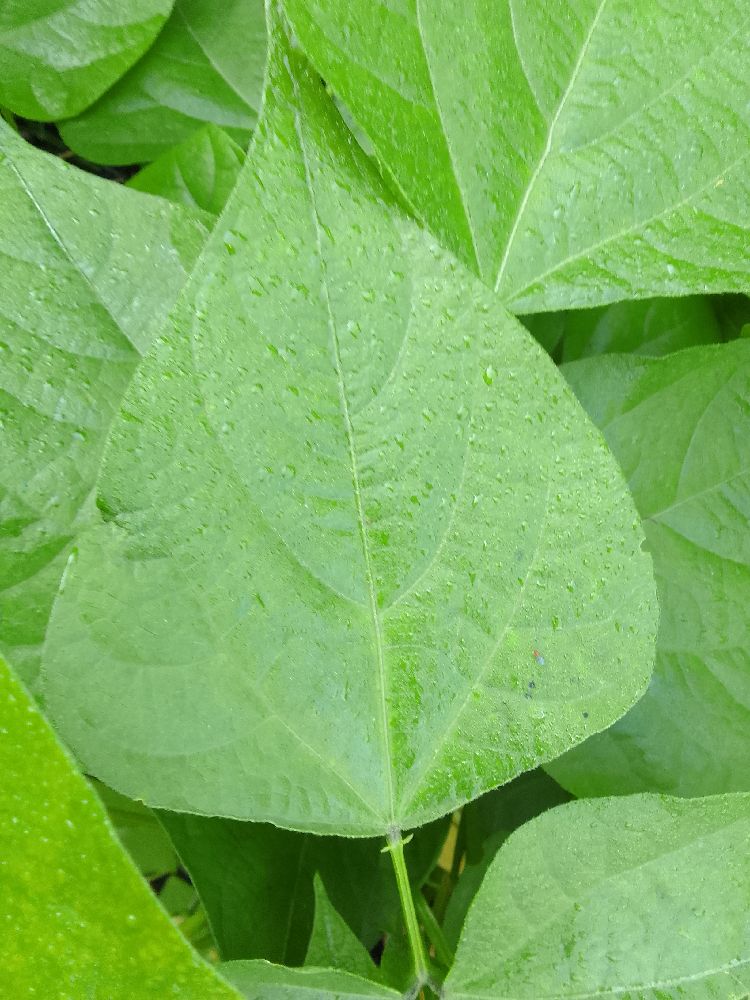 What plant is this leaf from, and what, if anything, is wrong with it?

common bean, healthy
